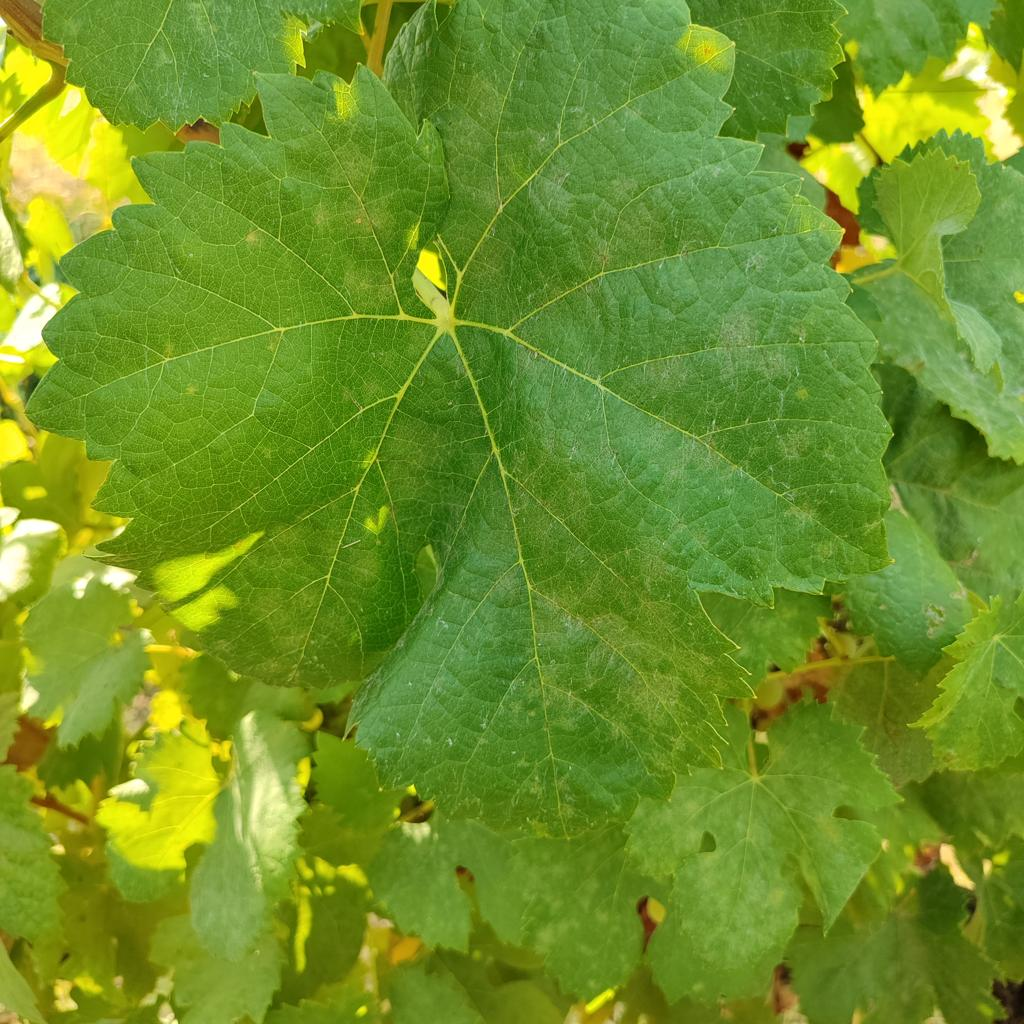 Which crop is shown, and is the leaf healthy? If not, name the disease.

grapevine, powdery mildew
